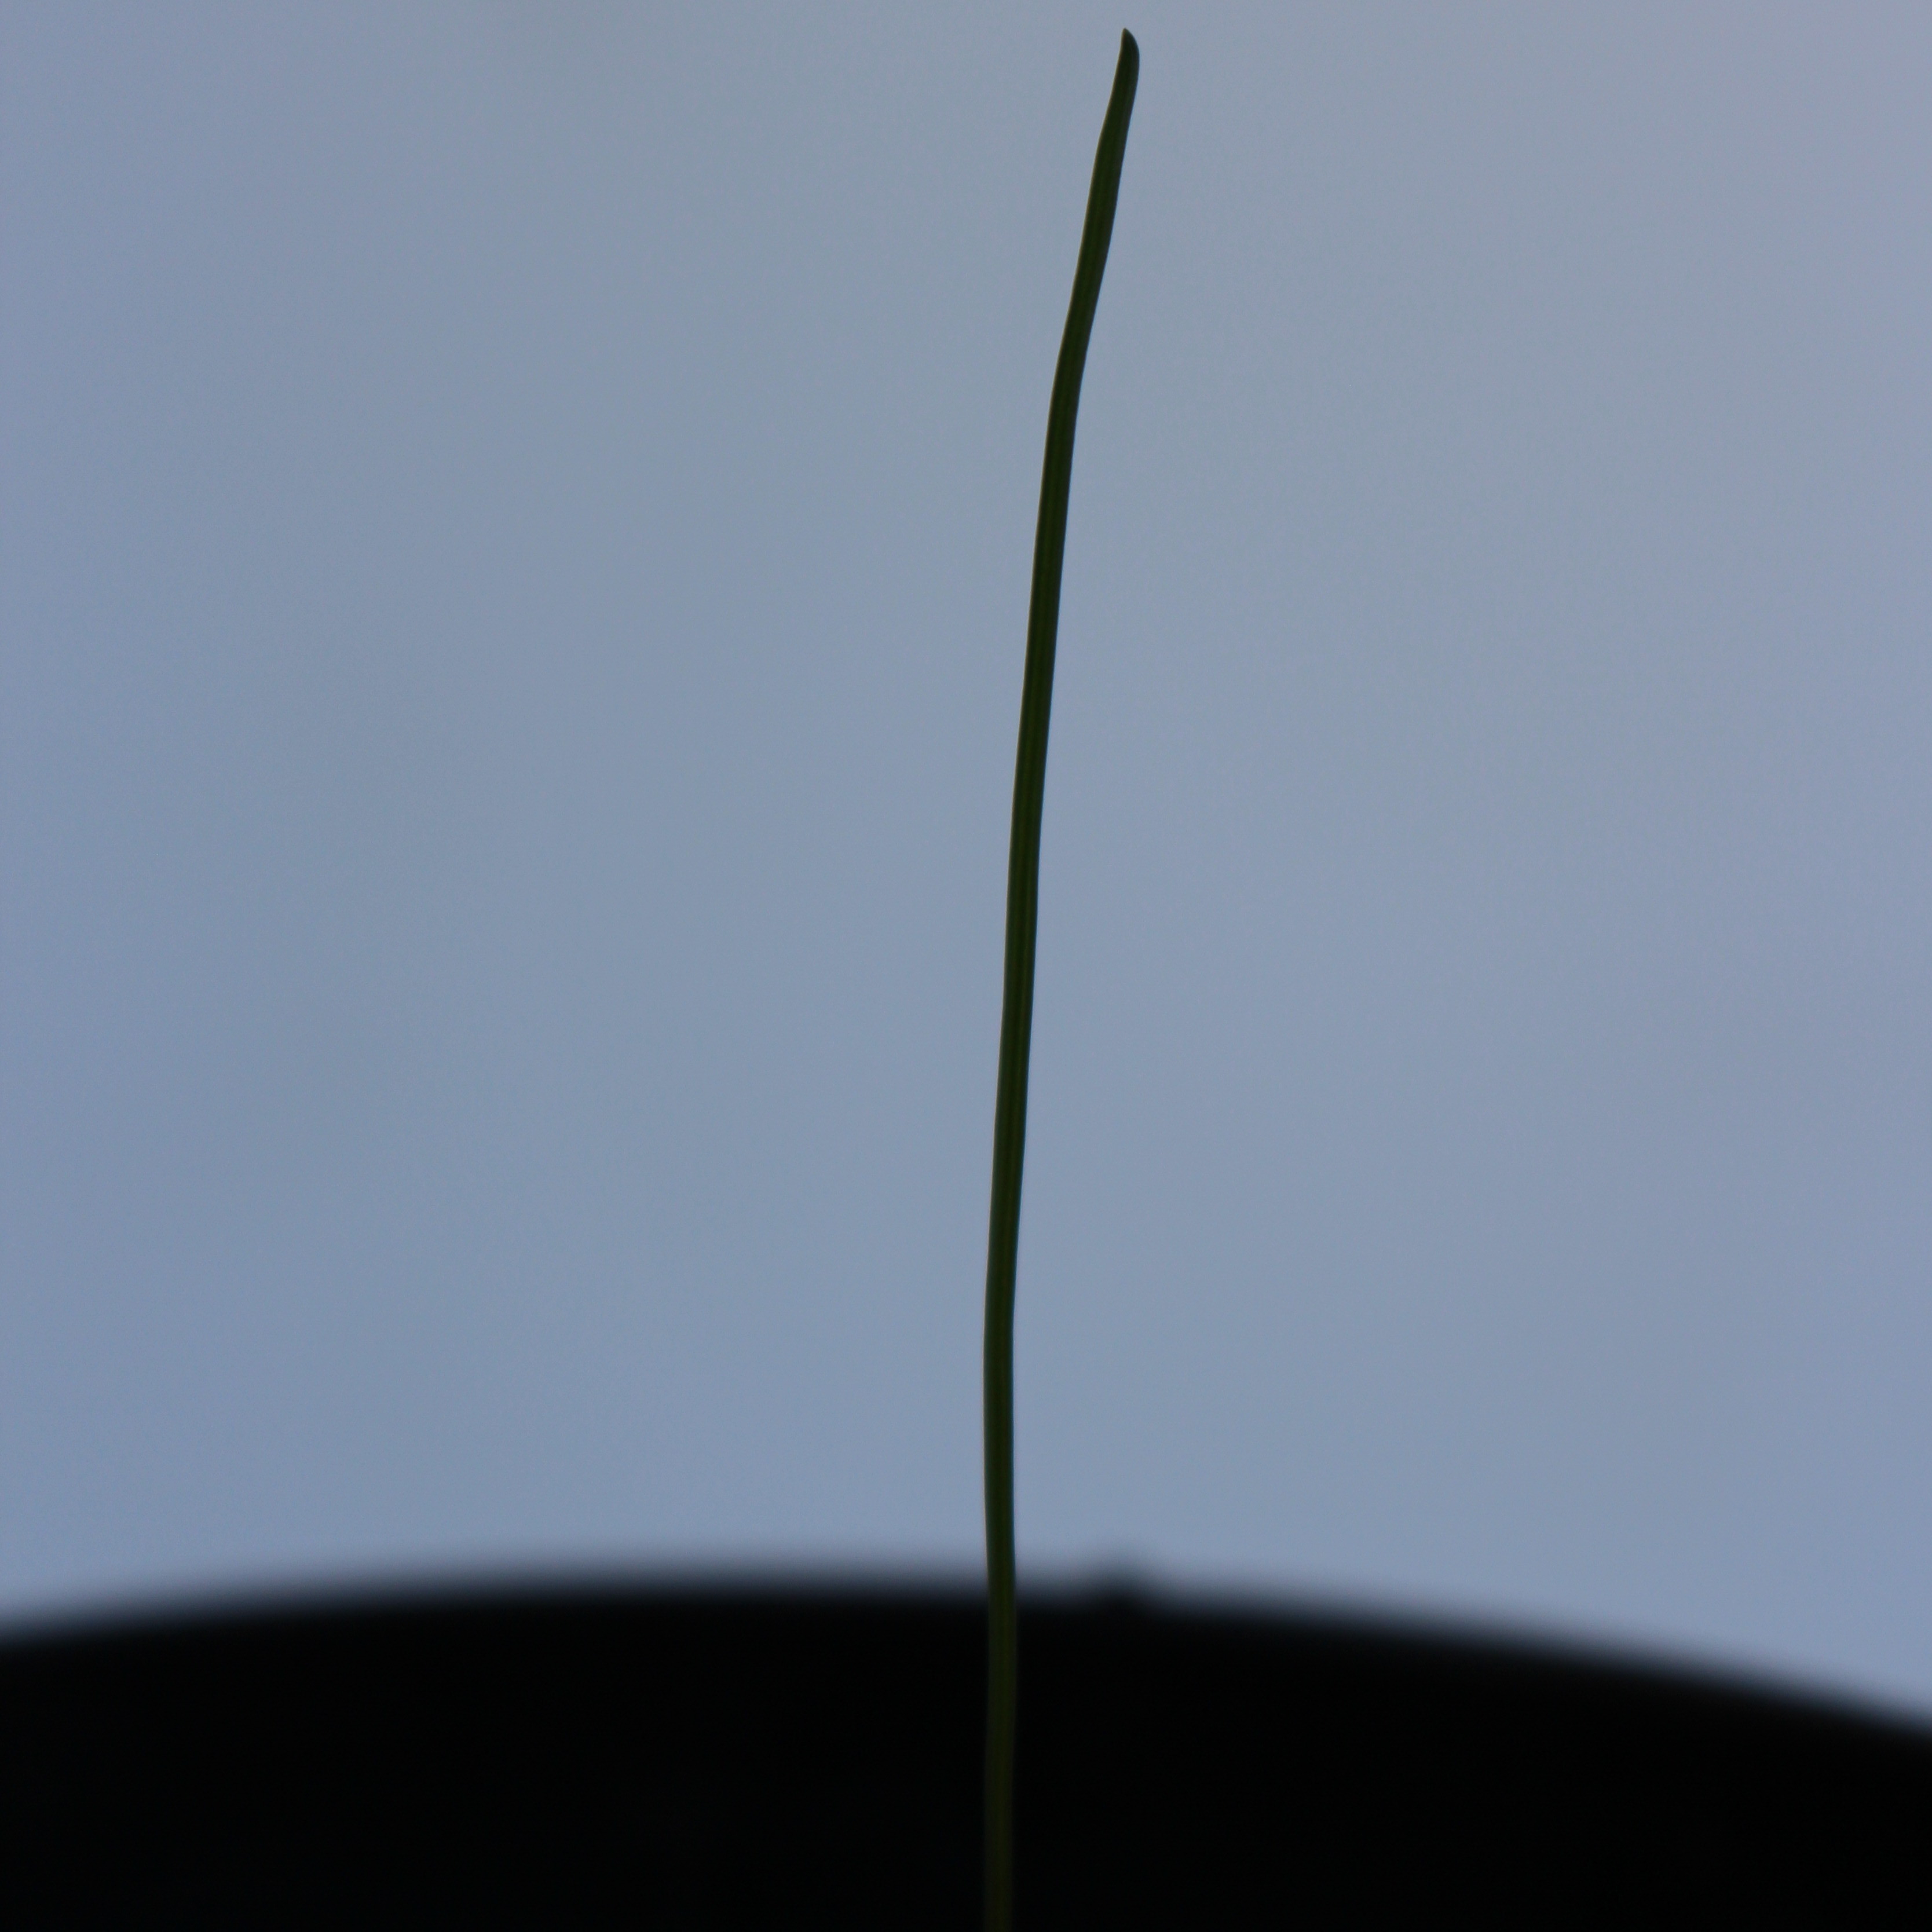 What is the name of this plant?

Lolium multiflorum
